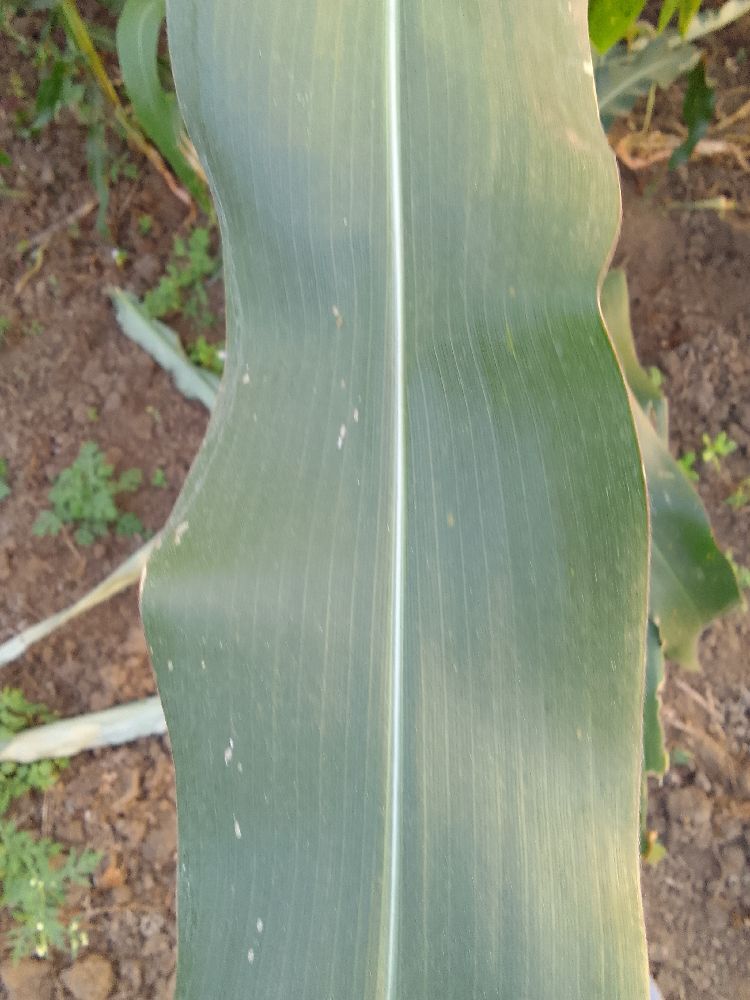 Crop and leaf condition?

maize, healthy
